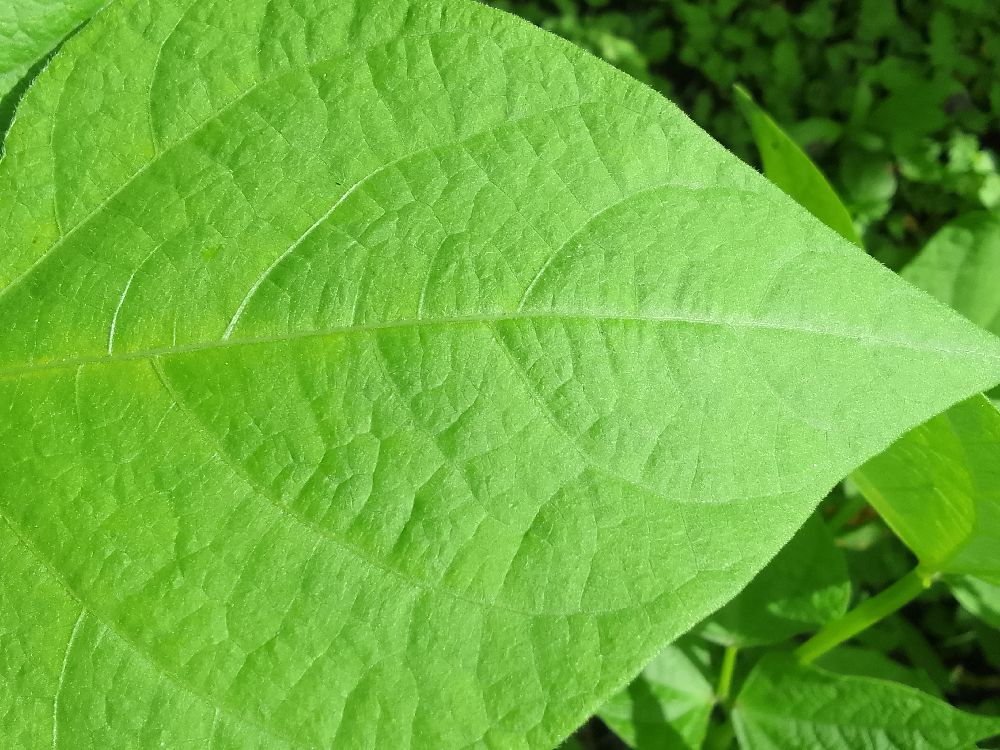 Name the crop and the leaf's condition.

common bean, healthy
